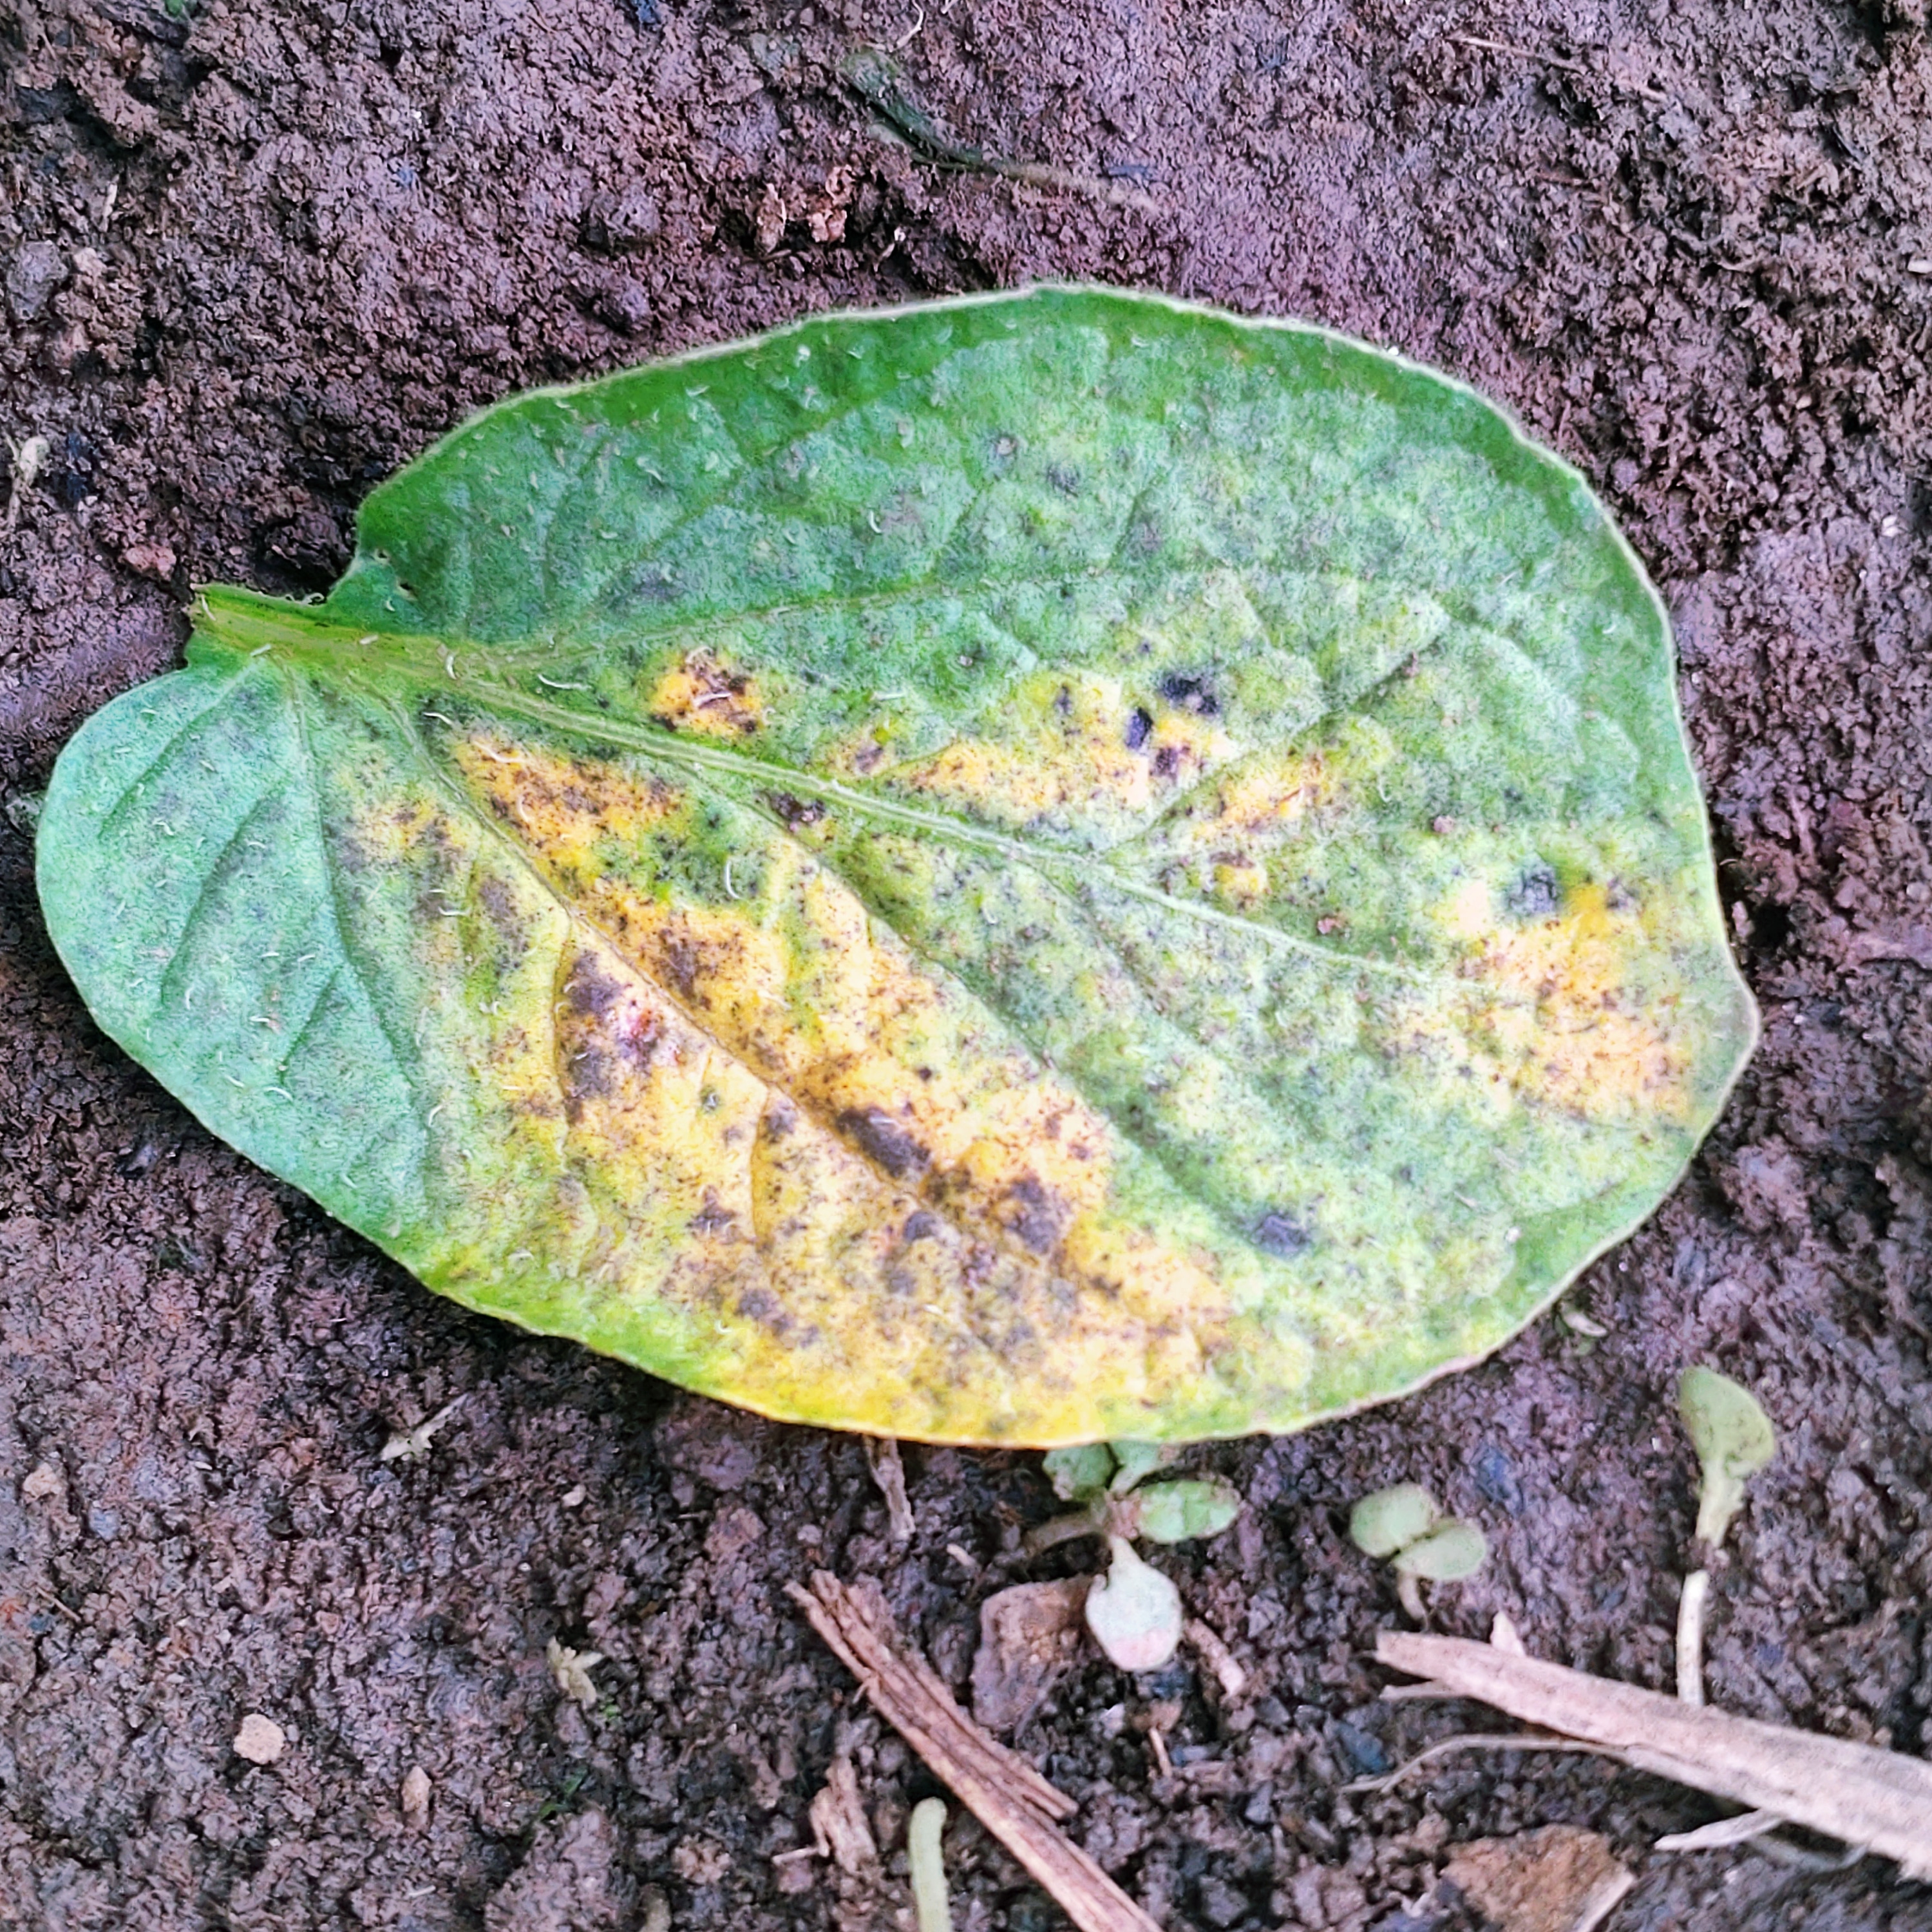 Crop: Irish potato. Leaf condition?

late blight
